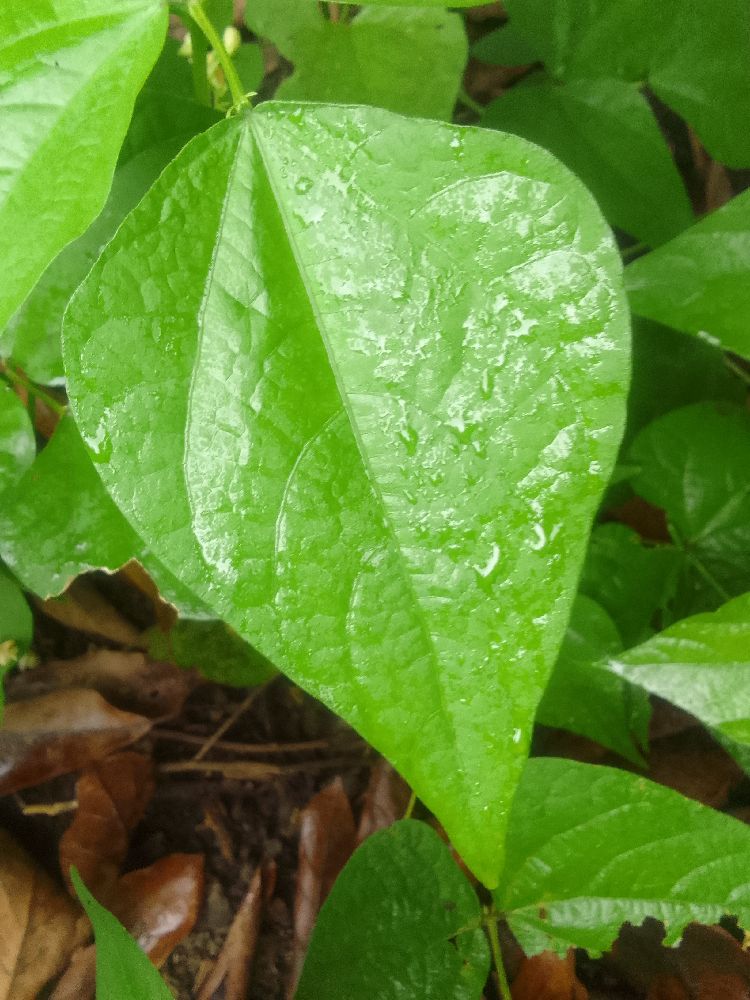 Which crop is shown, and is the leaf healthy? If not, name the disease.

common bean, healthy
